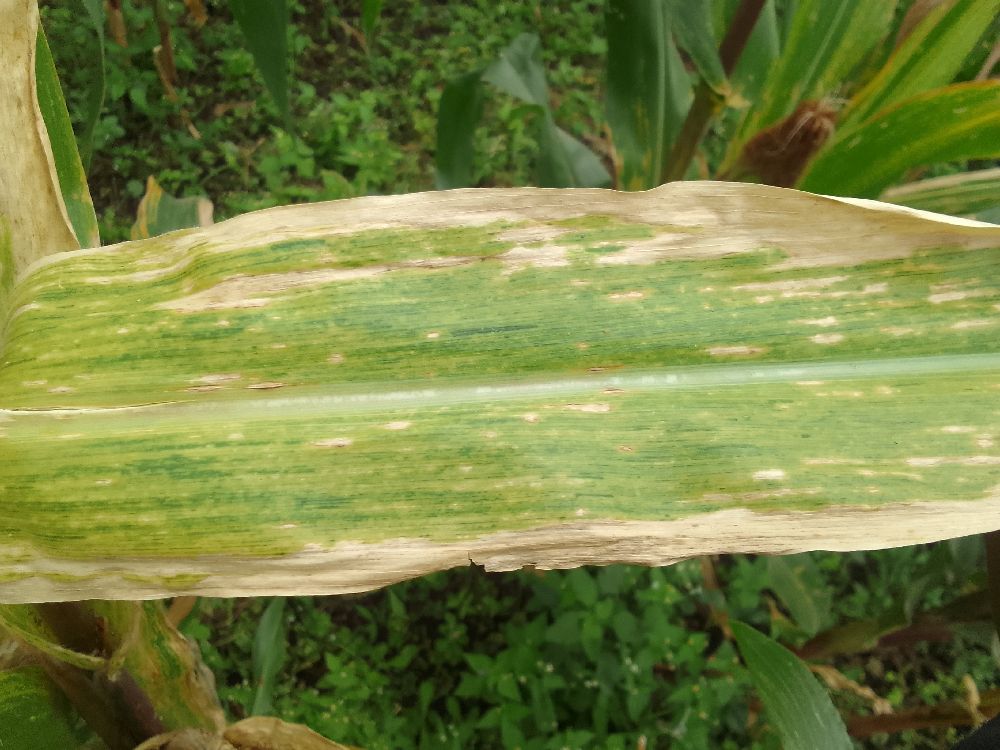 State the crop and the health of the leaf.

maize, maize lethal necrosis
